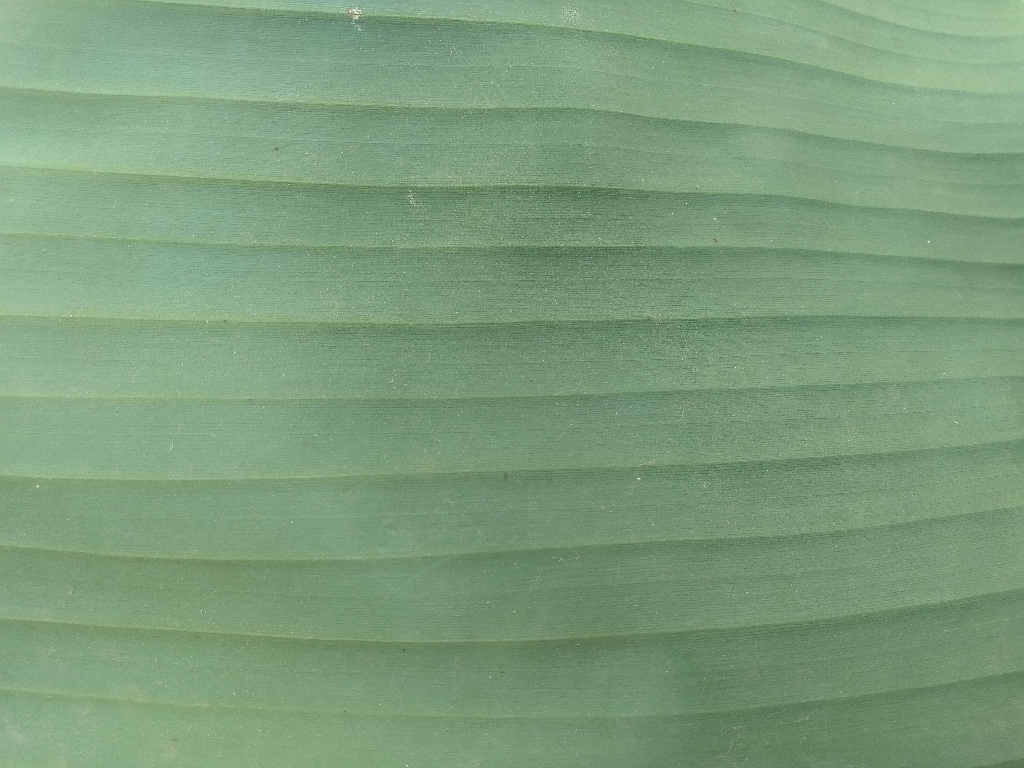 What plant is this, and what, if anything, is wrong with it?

banana, healthy
